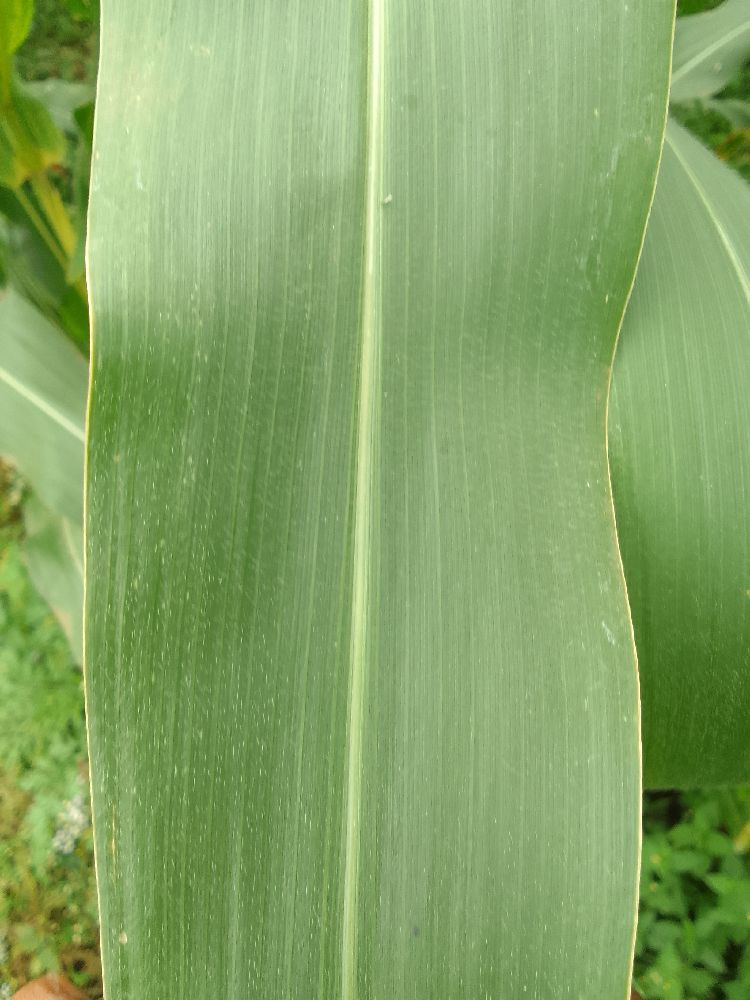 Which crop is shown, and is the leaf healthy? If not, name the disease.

maize, healthy
